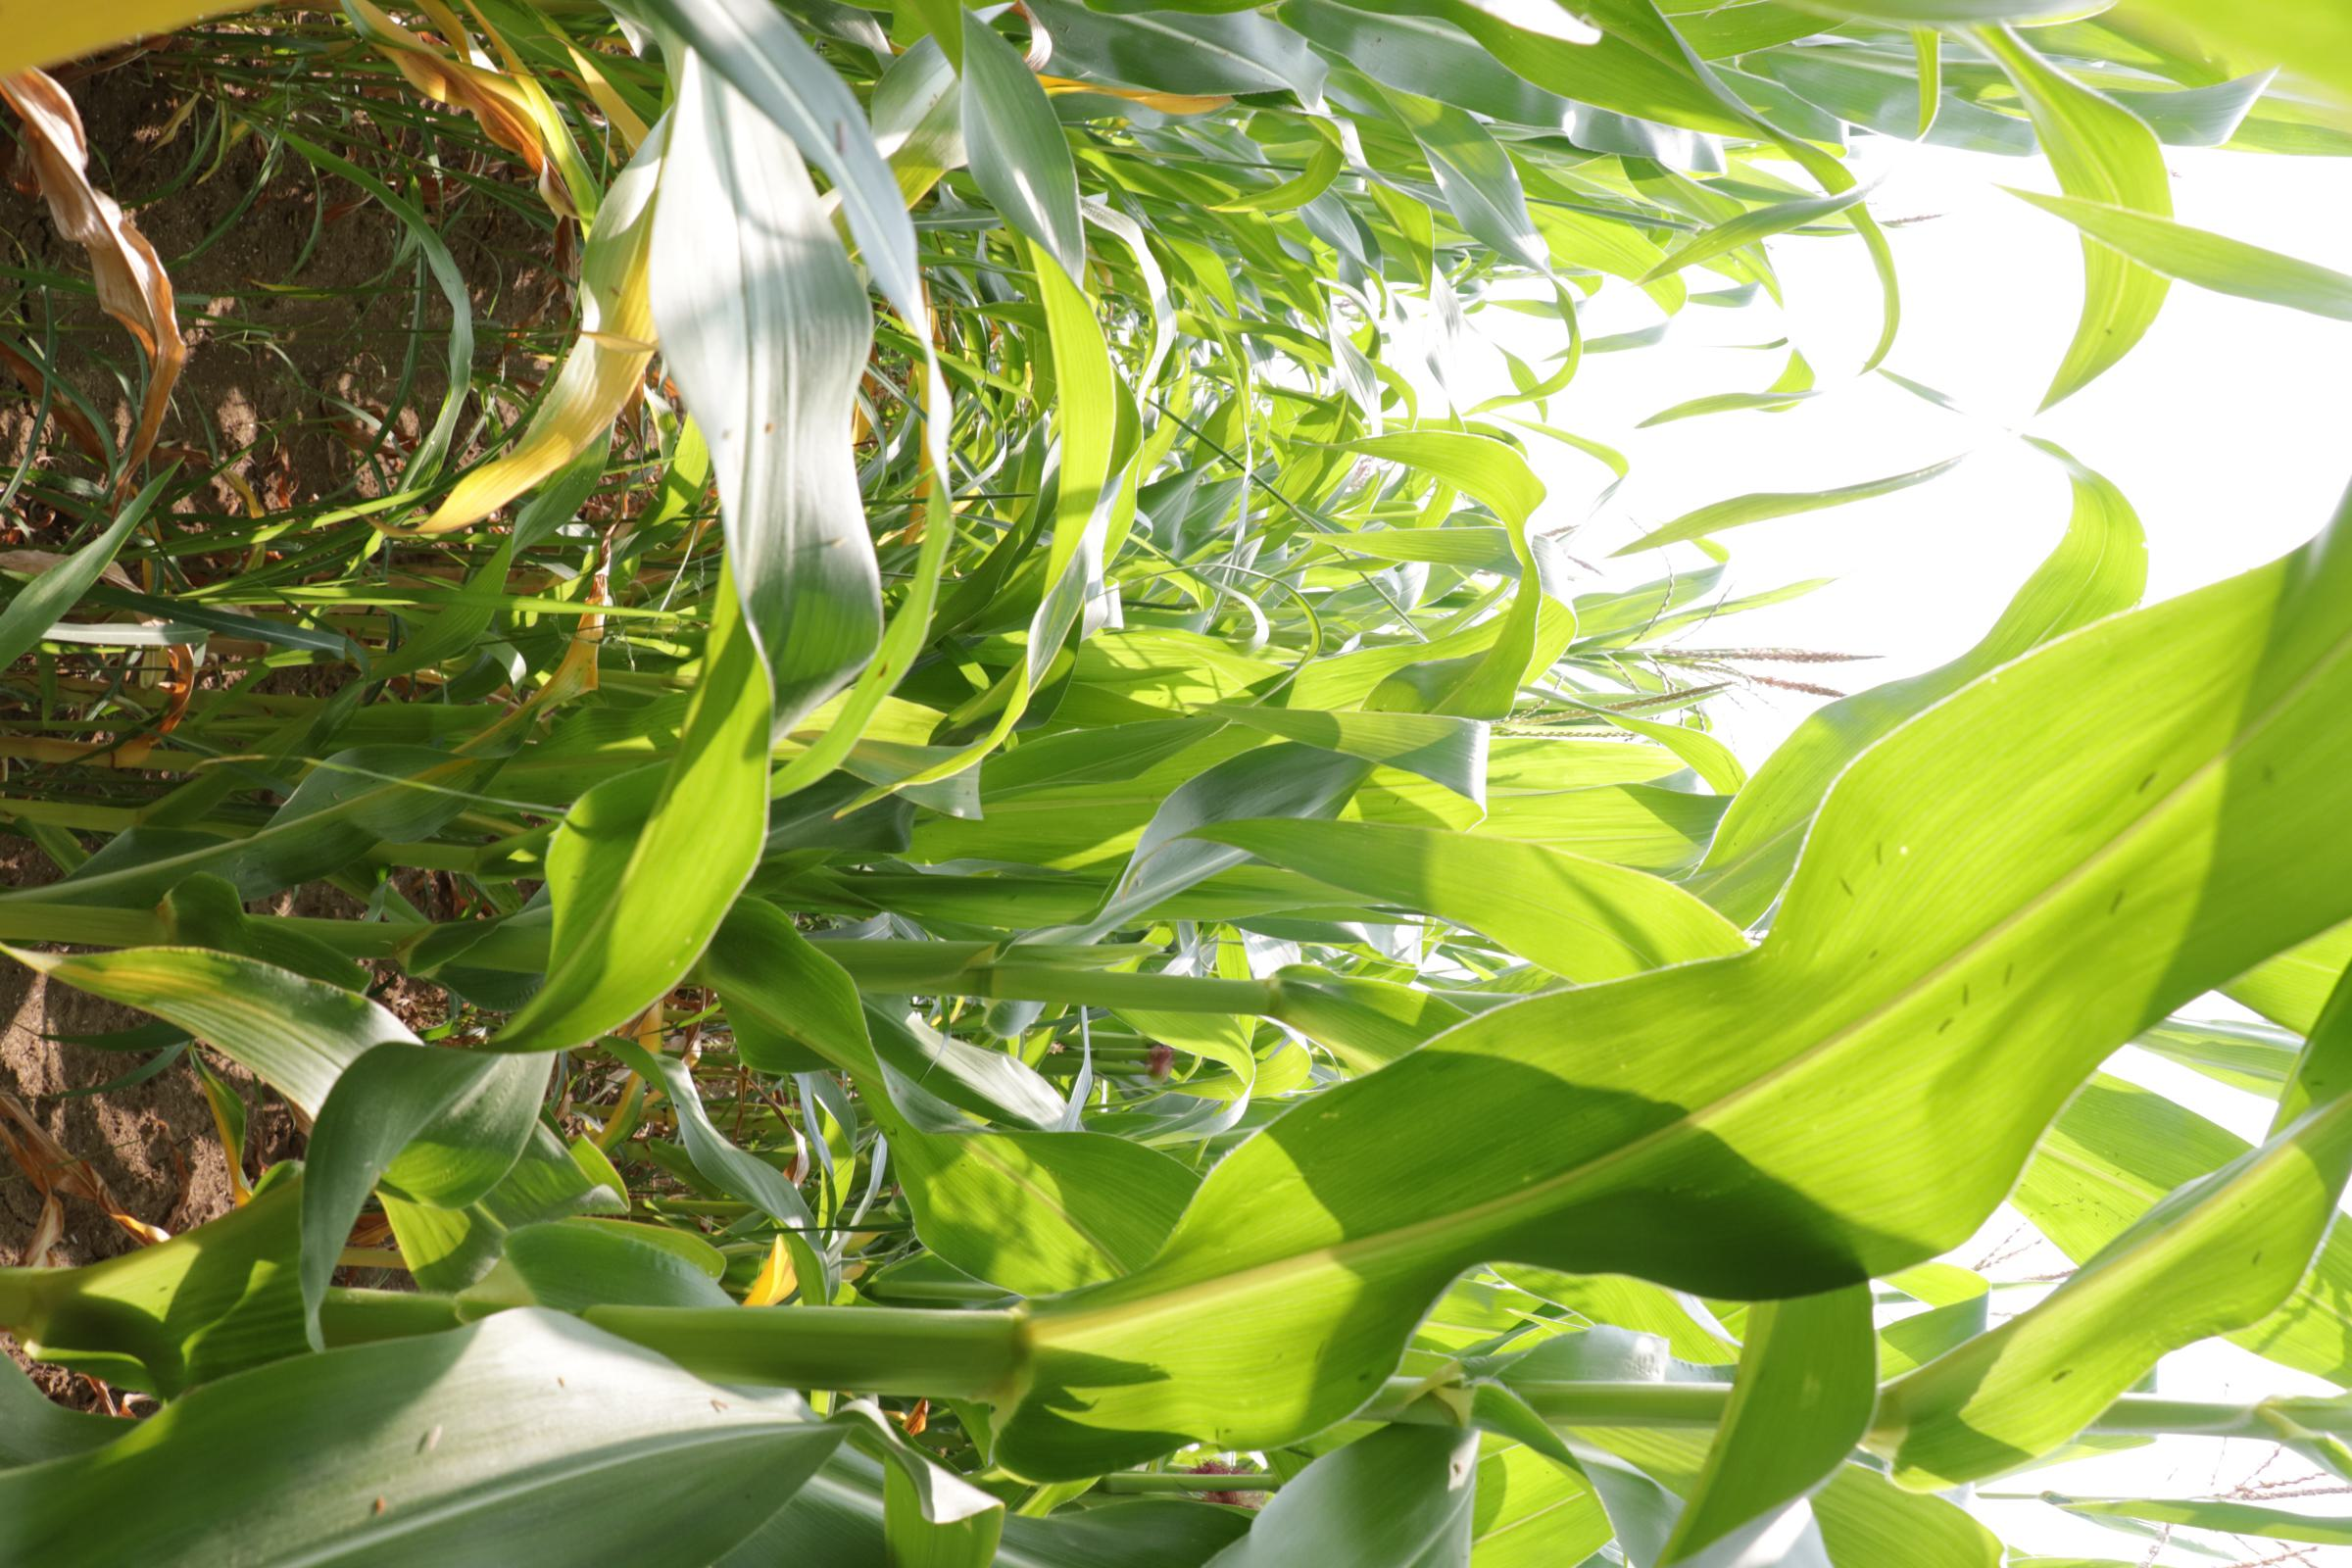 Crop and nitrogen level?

maize, no added nitrogen
